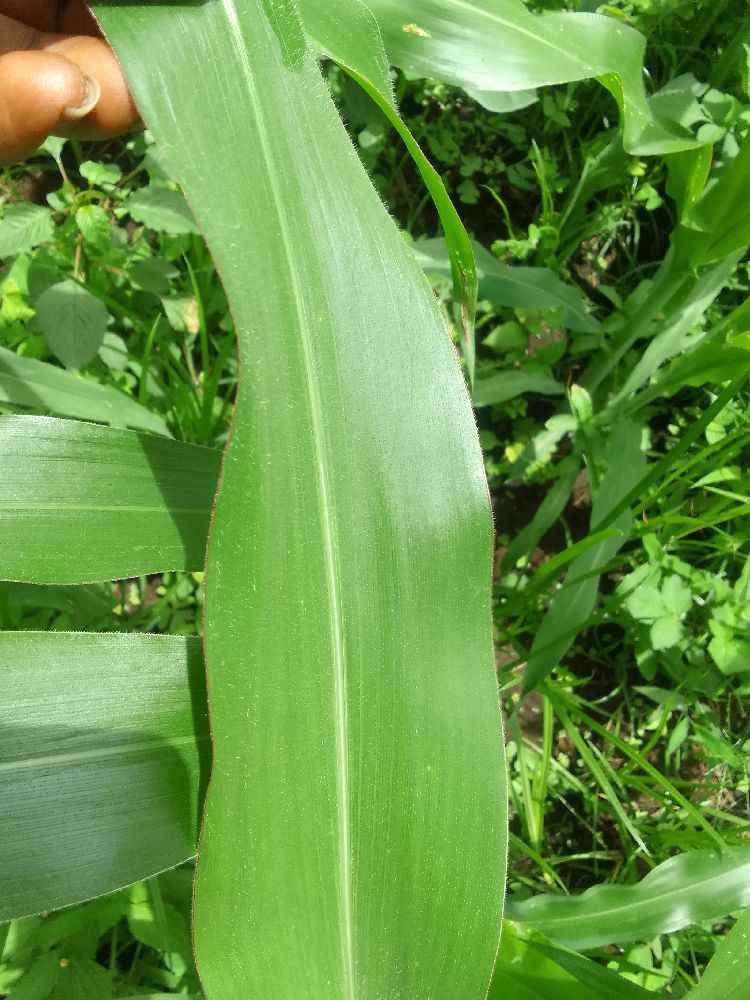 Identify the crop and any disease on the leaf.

maize, healthy
